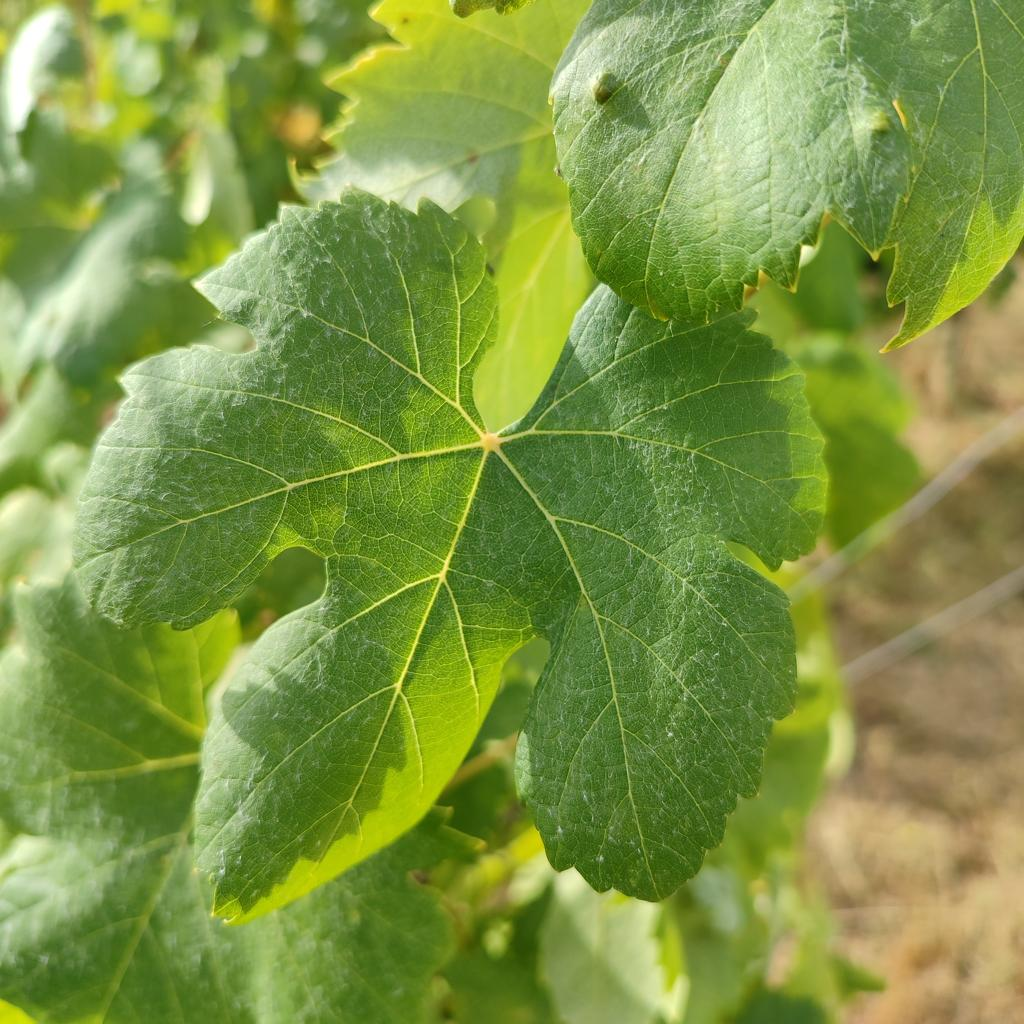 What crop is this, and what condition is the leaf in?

grapevine, healthy
